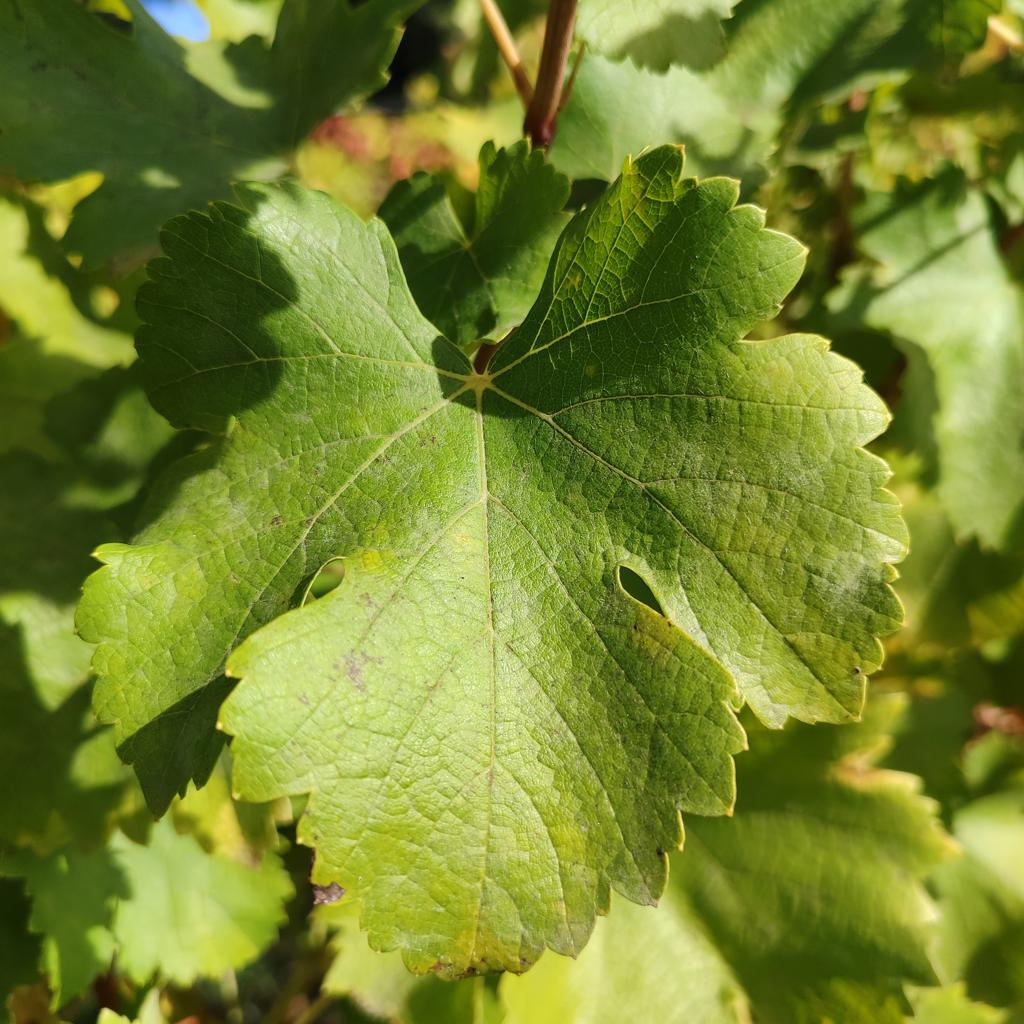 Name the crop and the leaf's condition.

grapevine, powdery mildew
